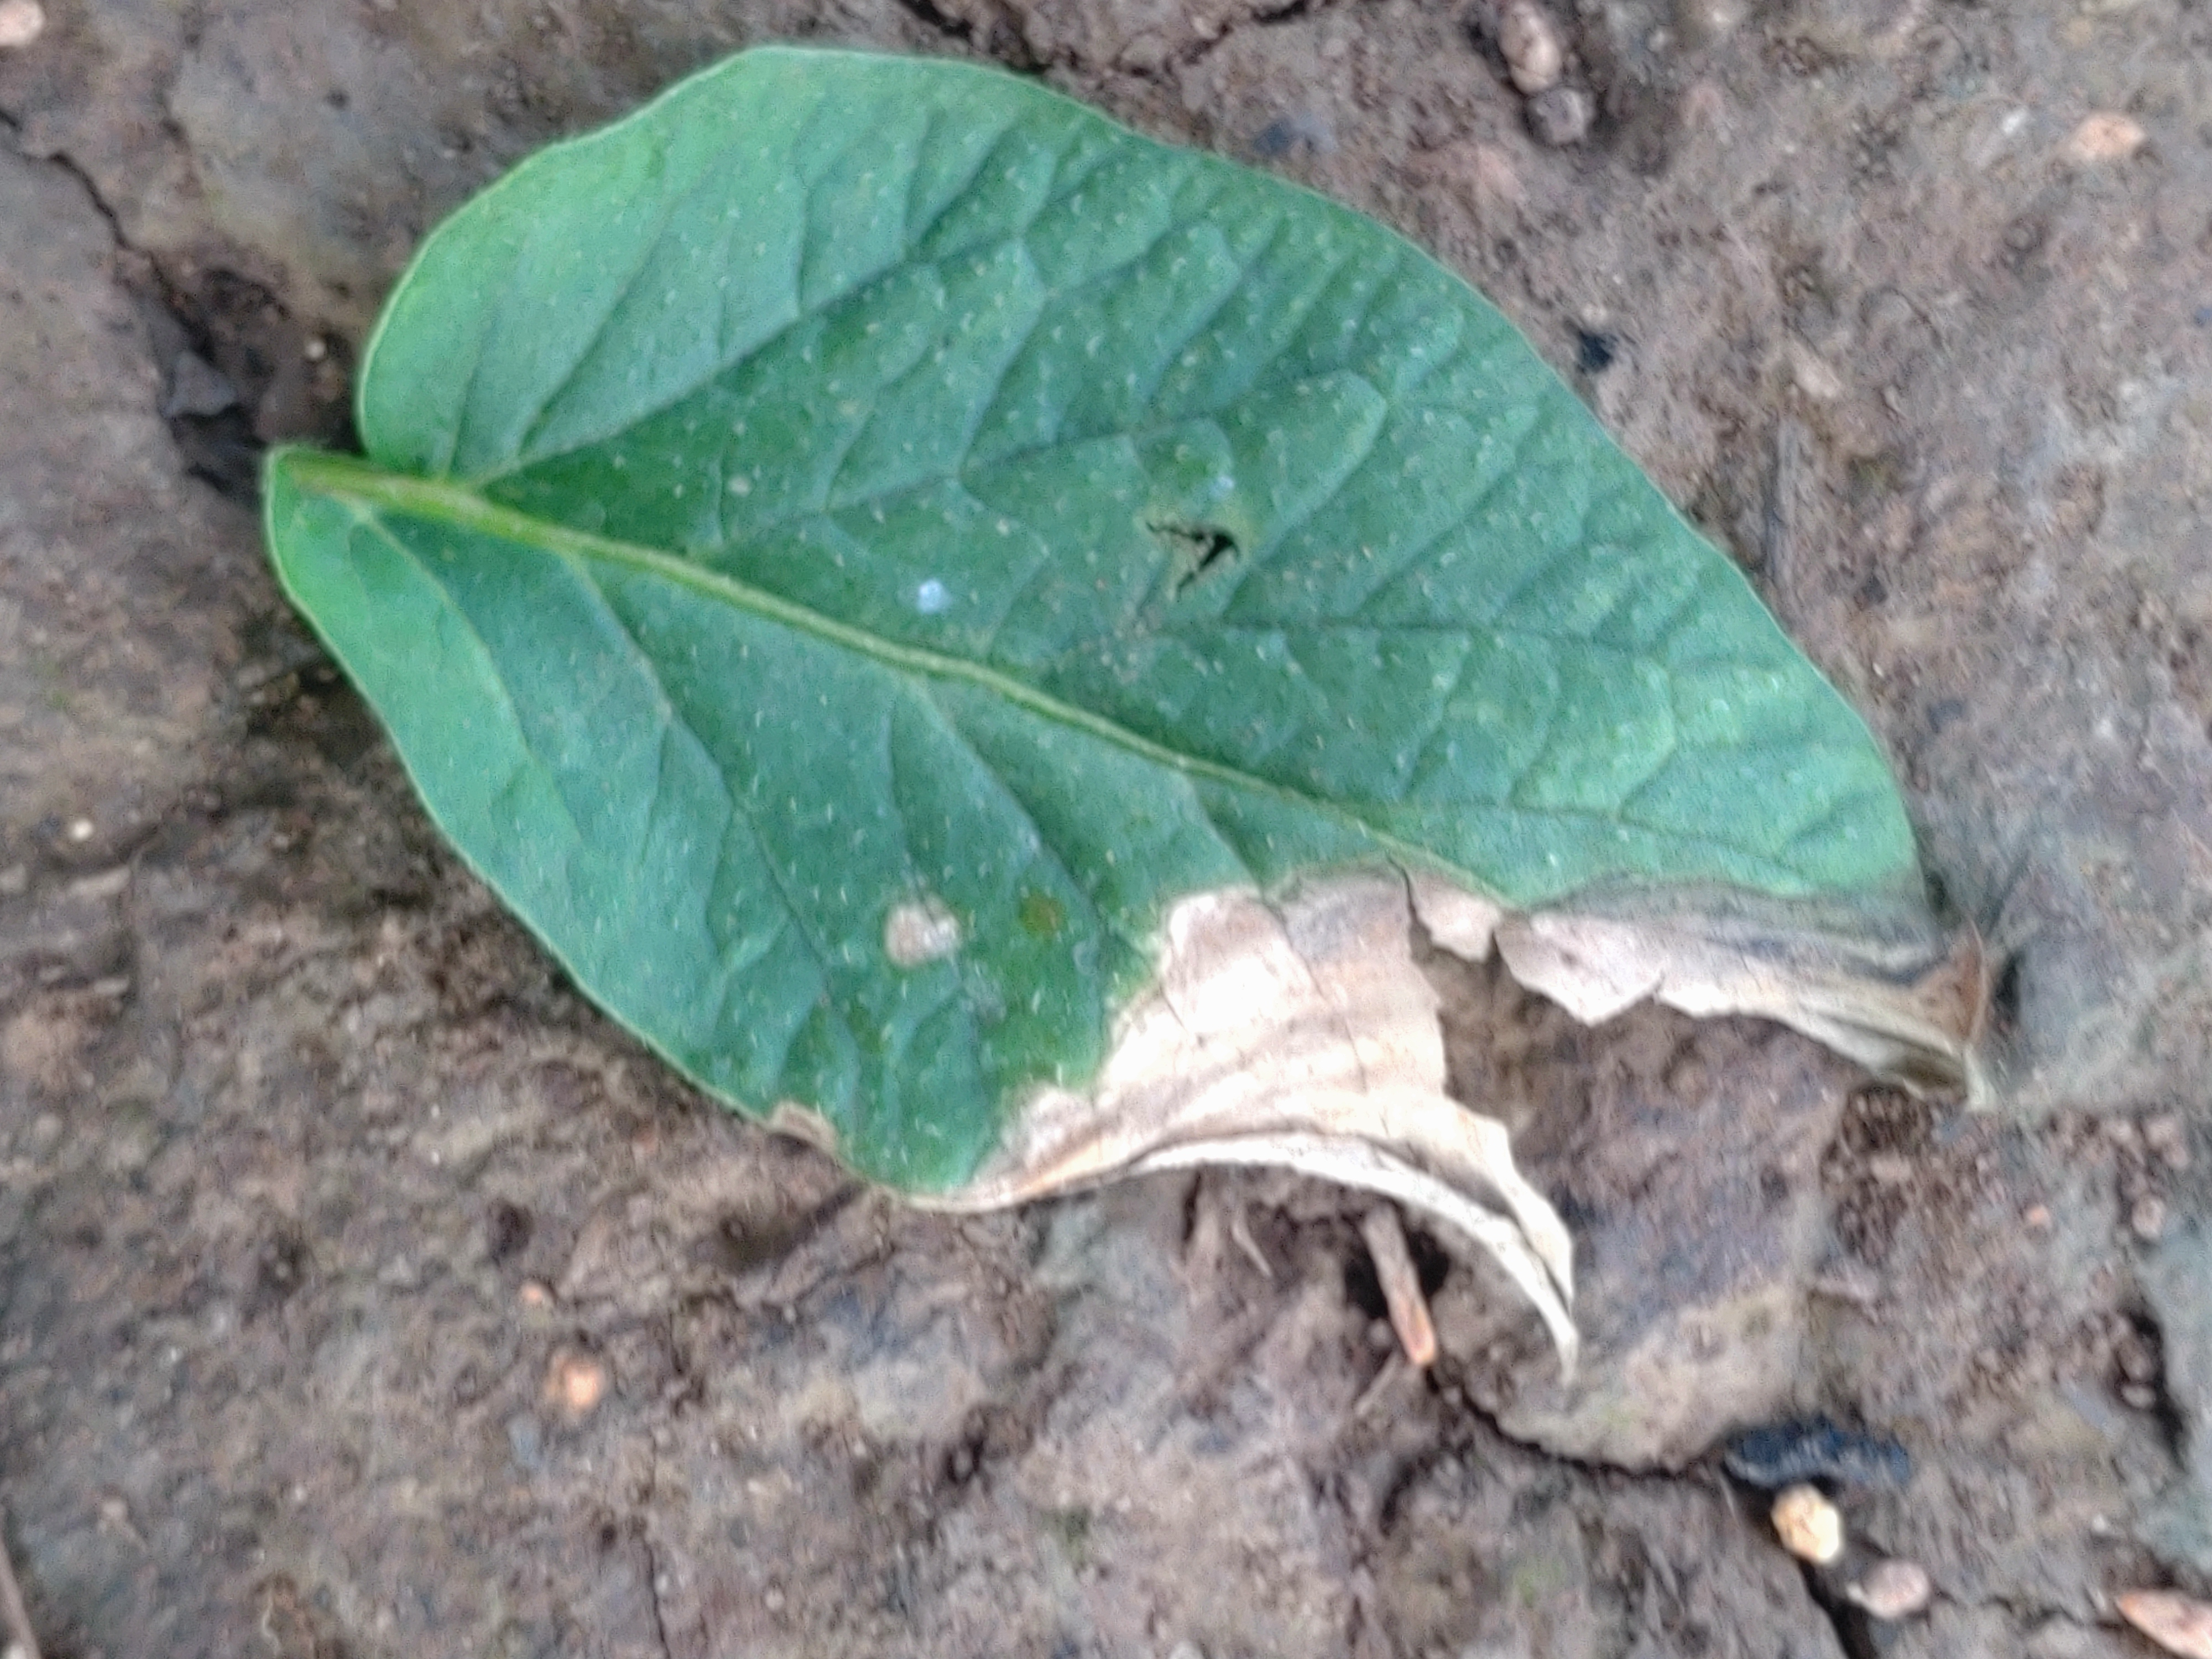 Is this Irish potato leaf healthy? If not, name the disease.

early blight
